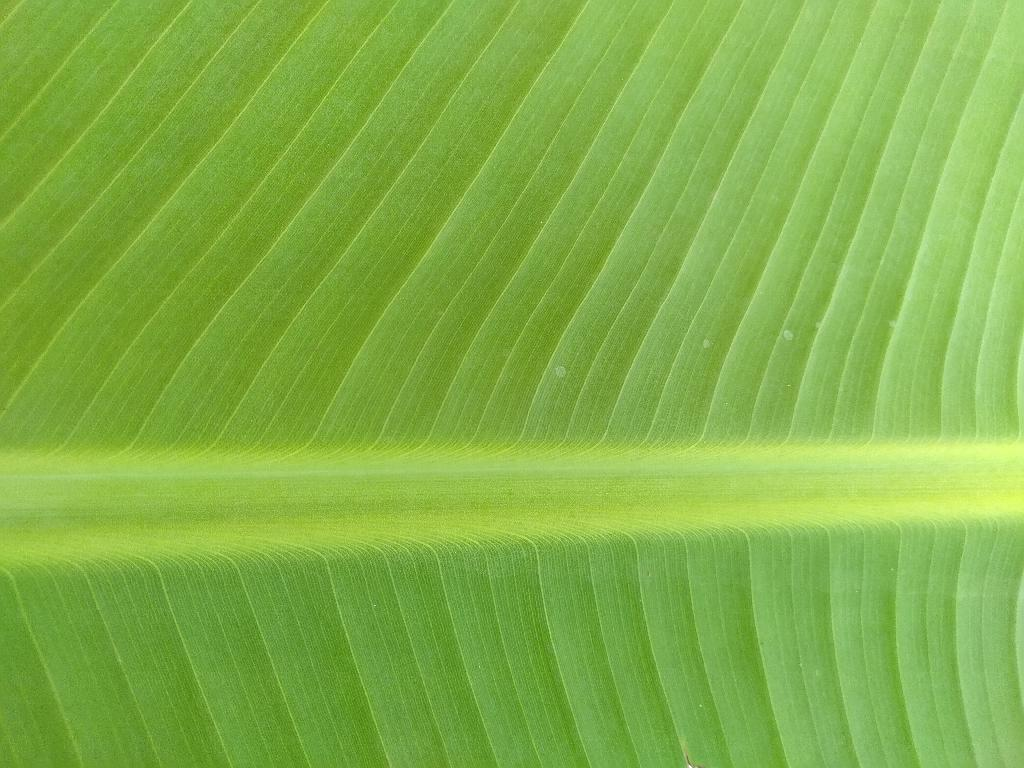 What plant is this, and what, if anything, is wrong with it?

banana, healthy
